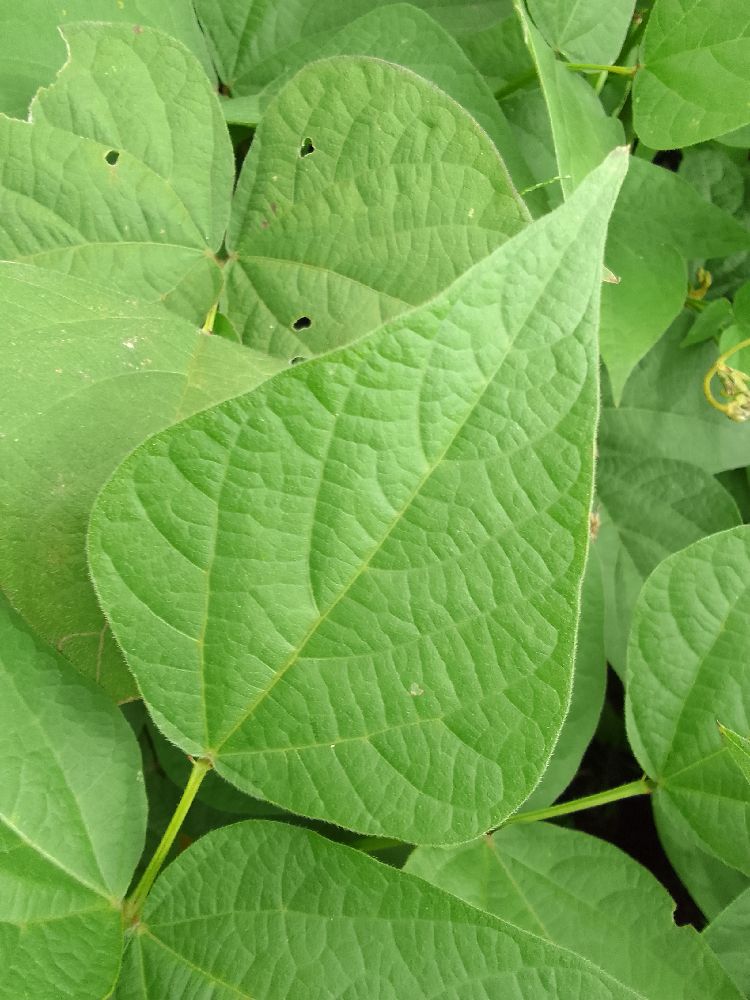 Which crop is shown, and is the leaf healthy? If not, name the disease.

common bean, healthy
